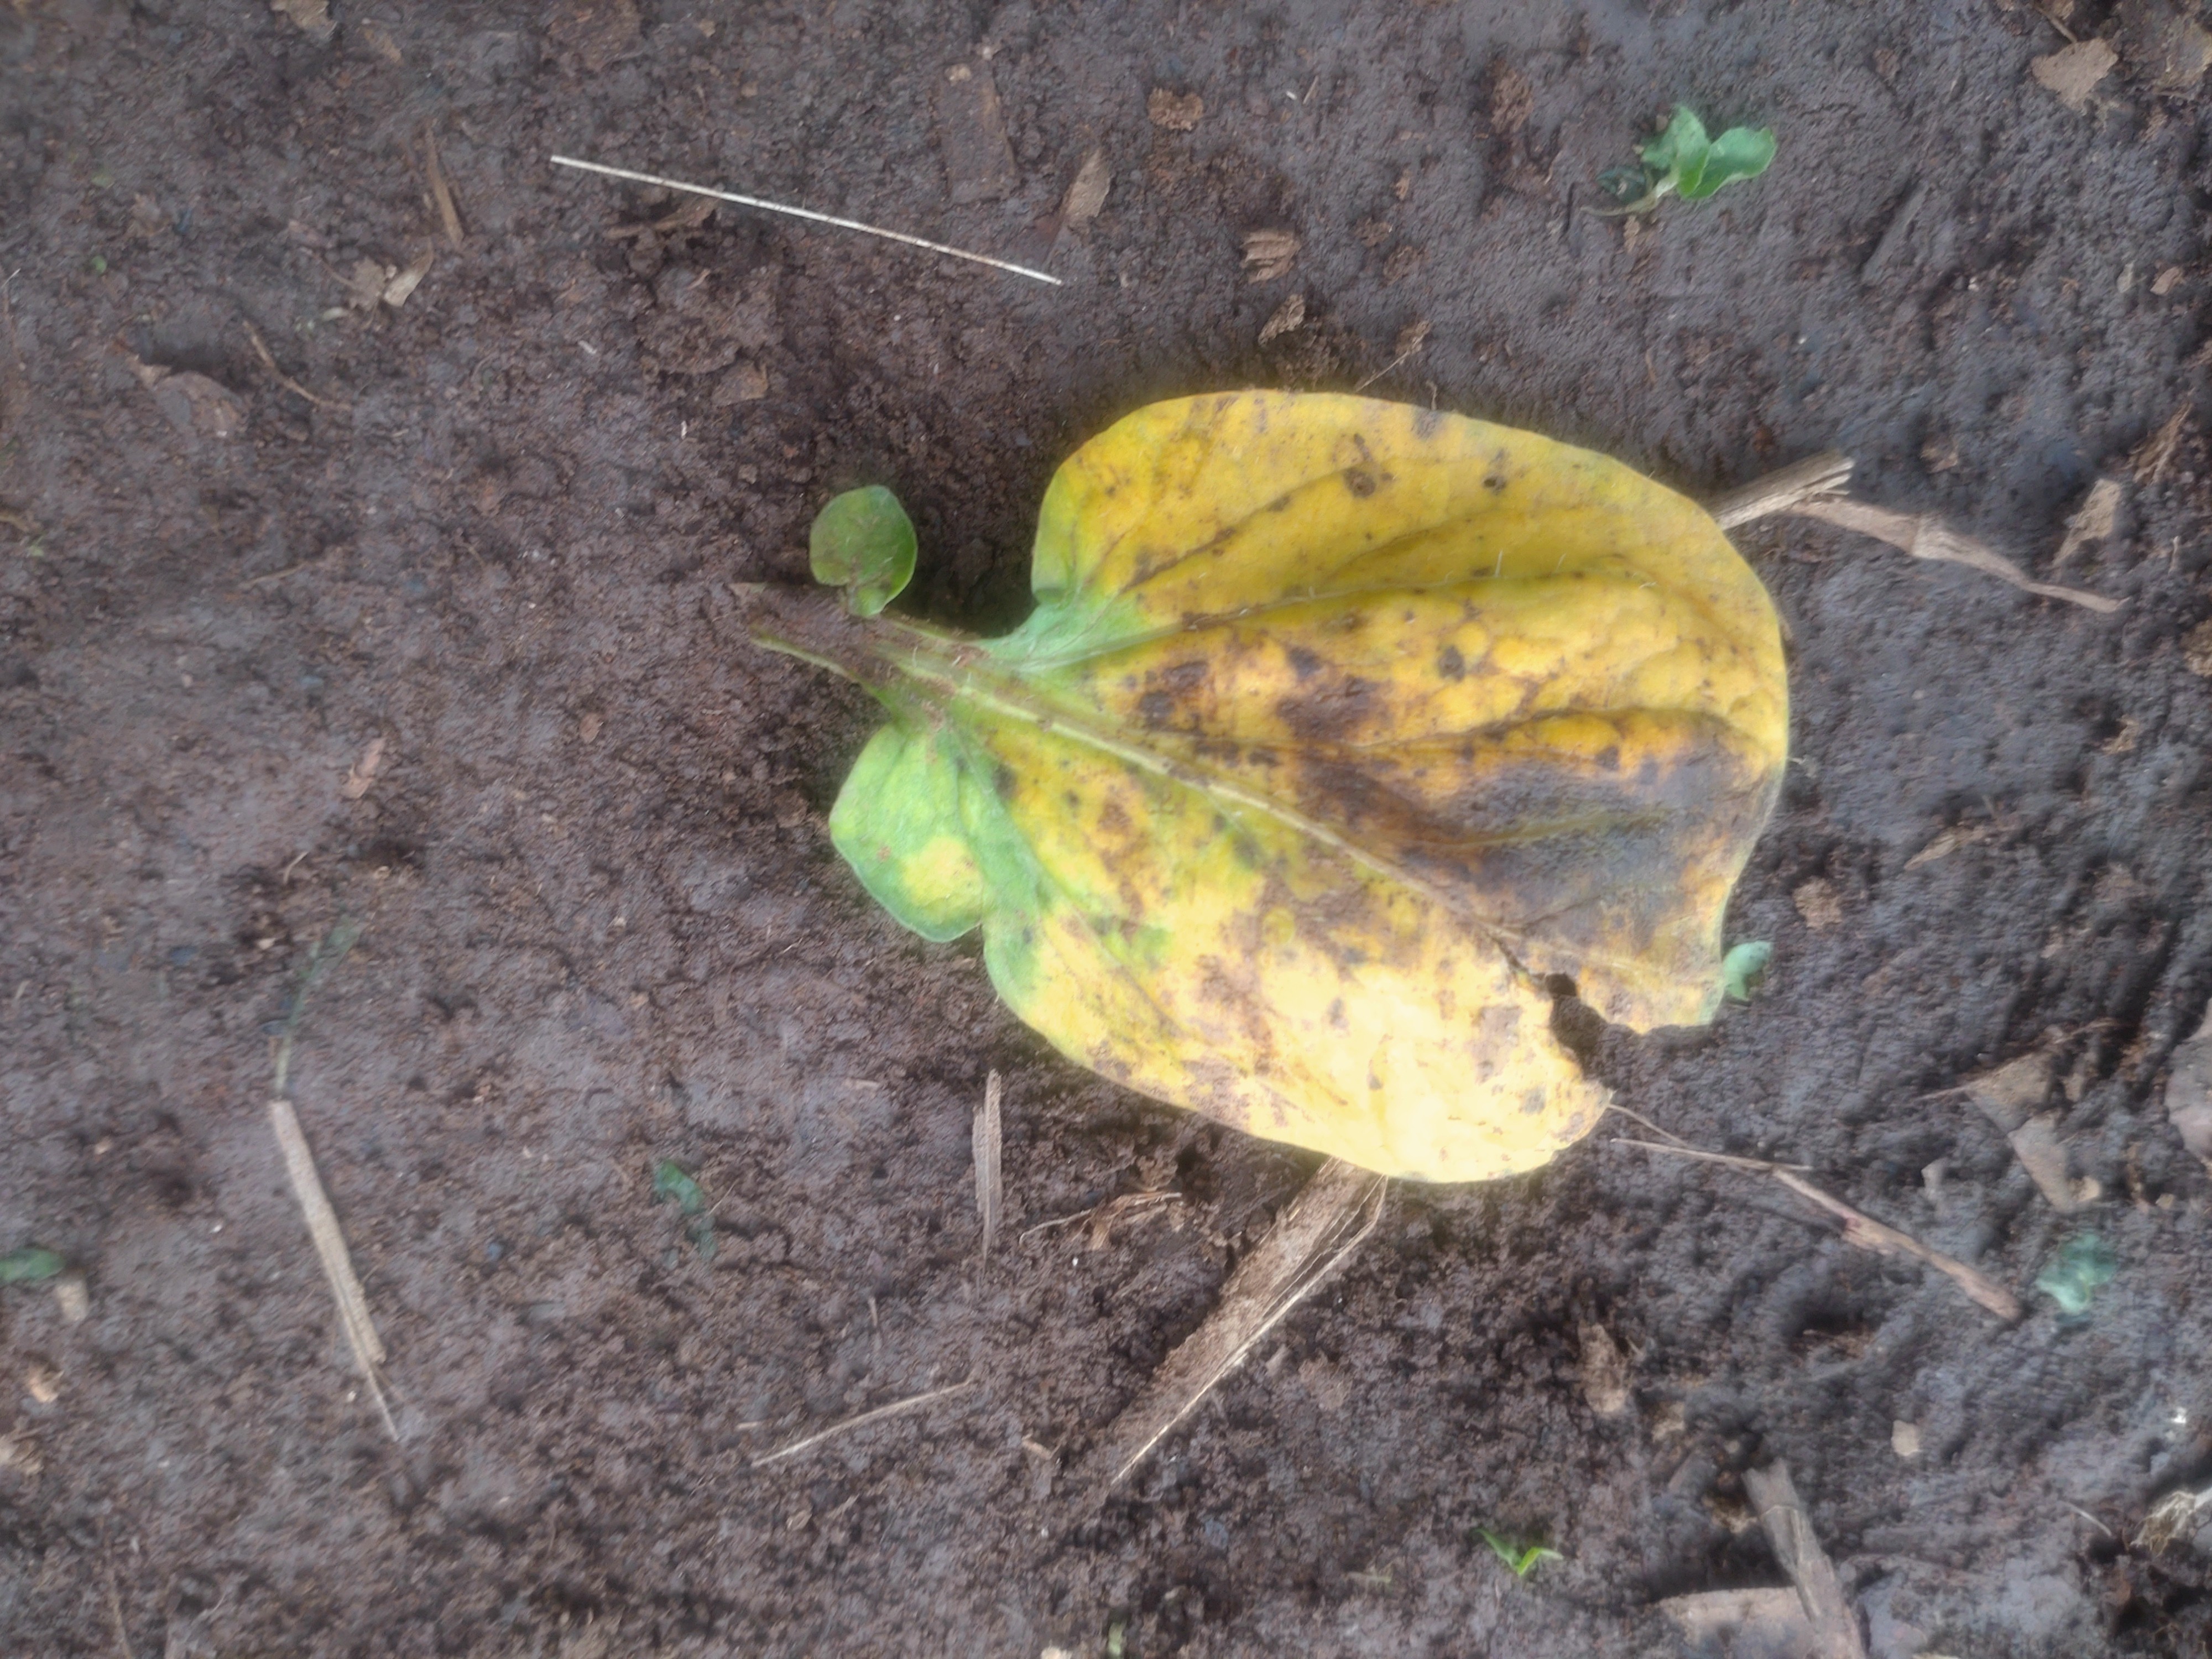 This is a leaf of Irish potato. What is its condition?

late blight
